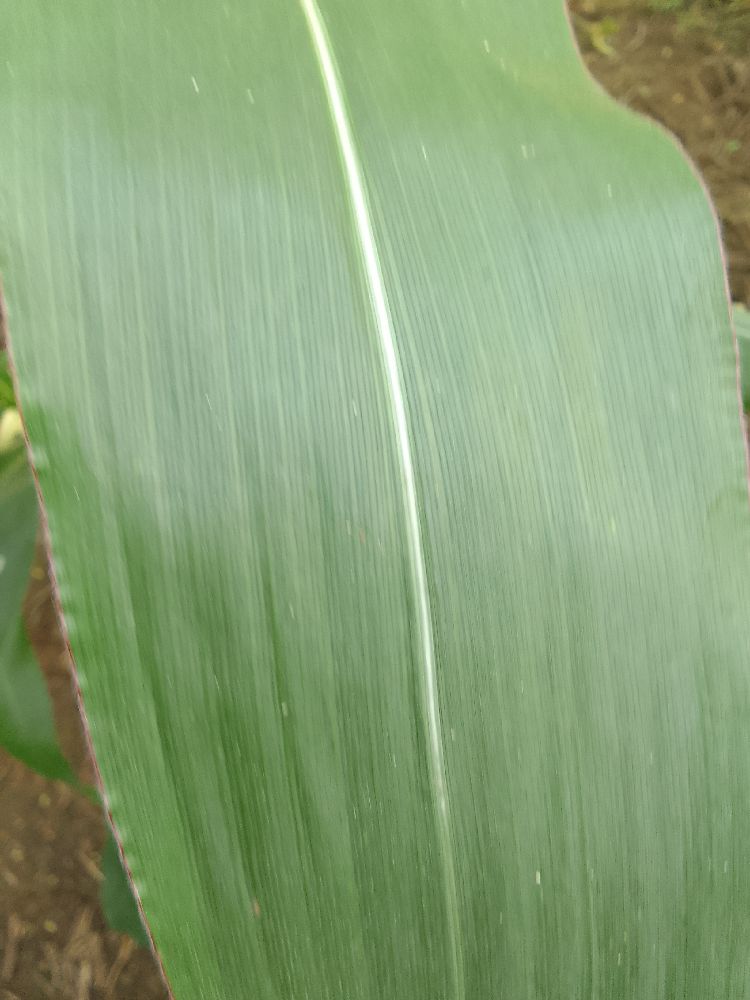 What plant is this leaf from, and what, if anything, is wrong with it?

maize, healthy
